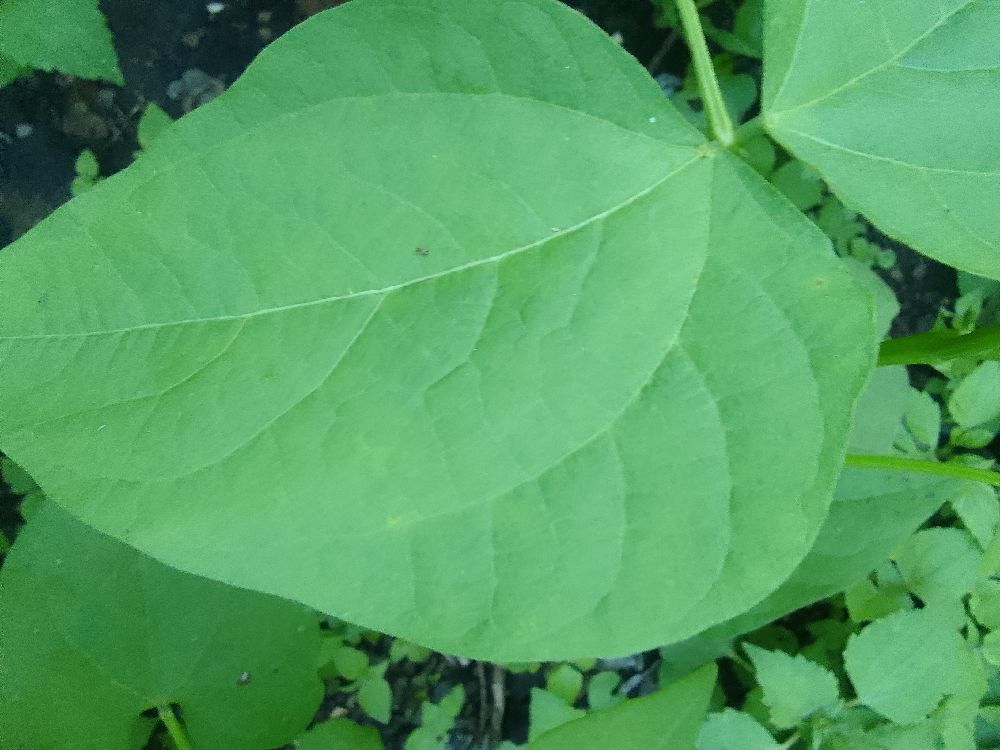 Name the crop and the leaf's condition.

common bean, healthy
